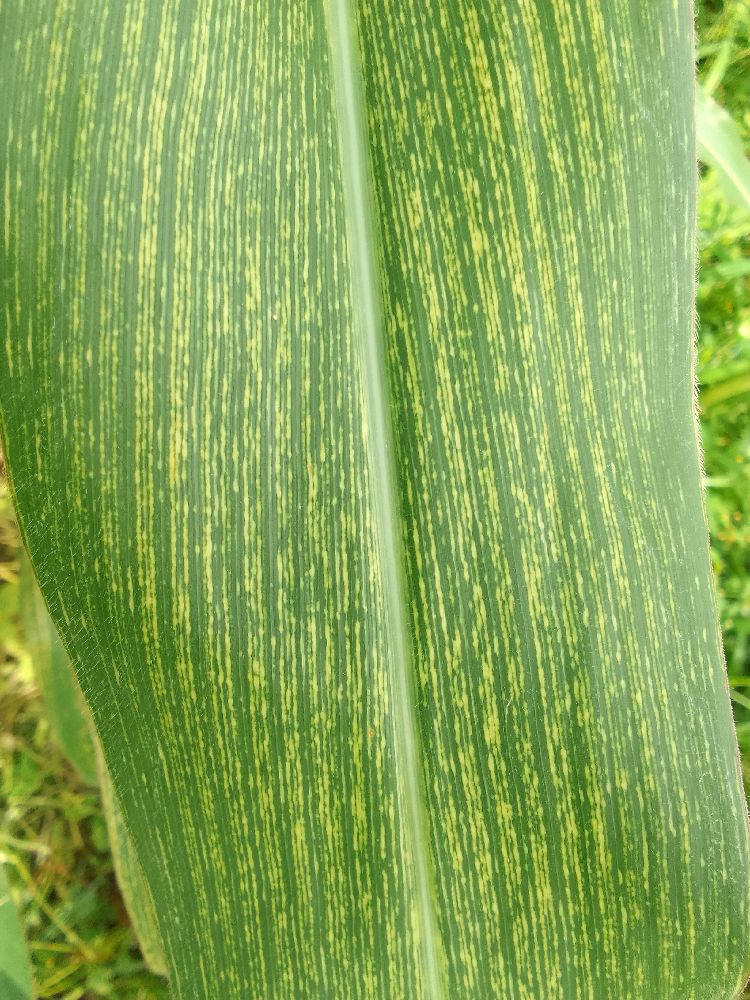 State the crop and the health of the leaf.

maize, maize streak virus
